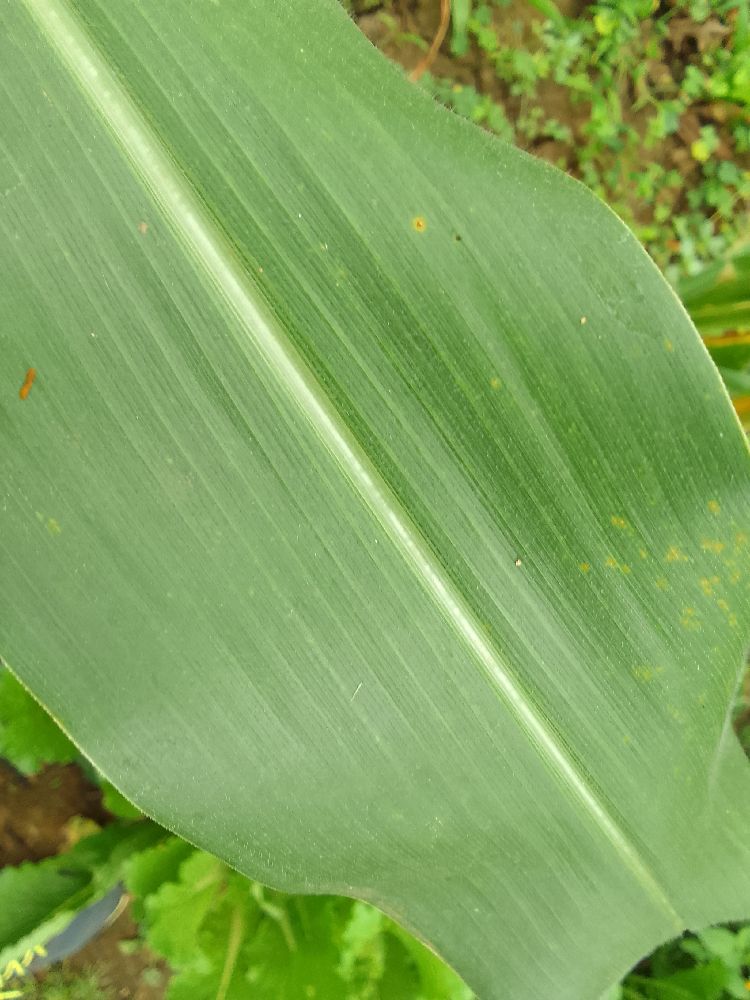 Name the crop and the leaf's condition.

maize, healthy
